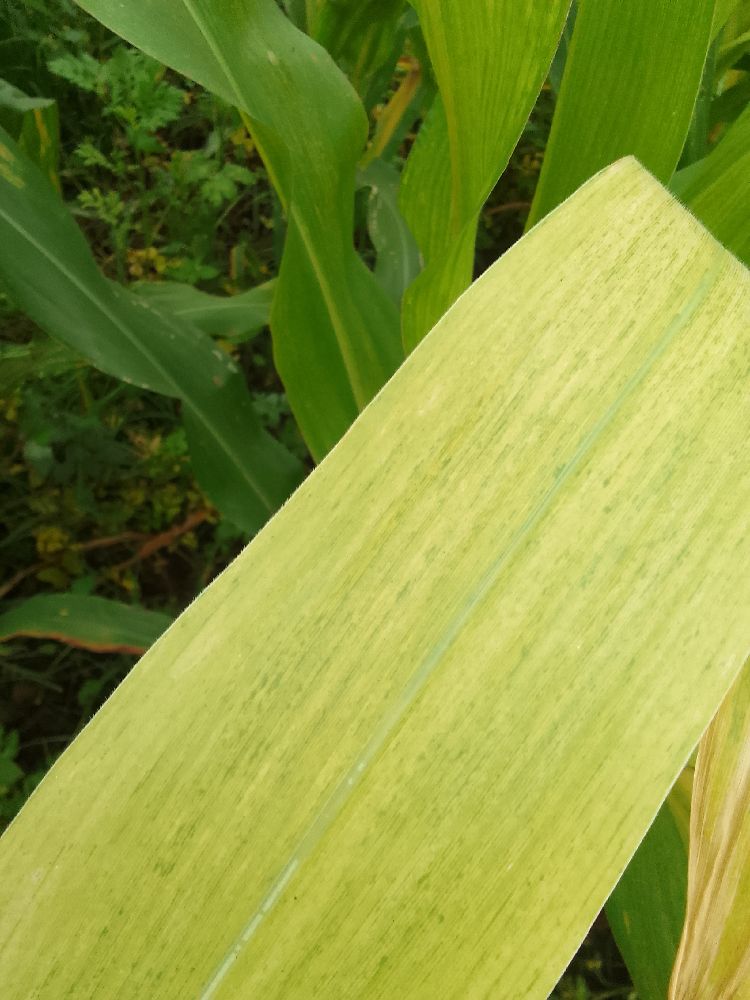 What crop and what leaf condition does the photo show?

maize, maize lethal necrosis
